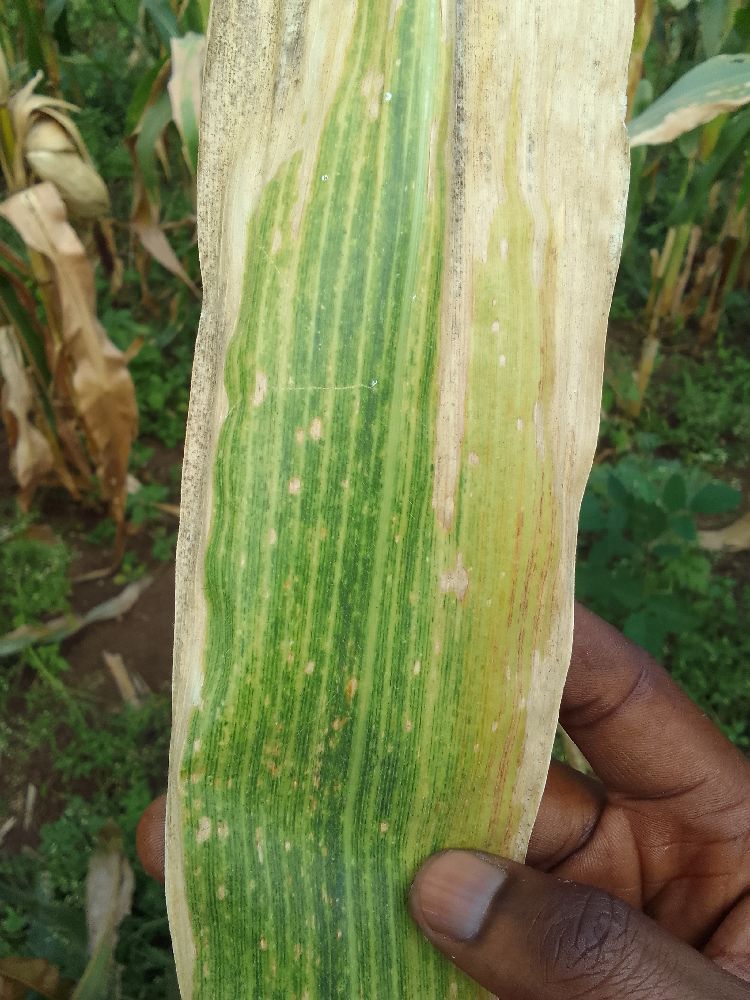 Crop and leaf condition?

maize, maize lethal necrosis
